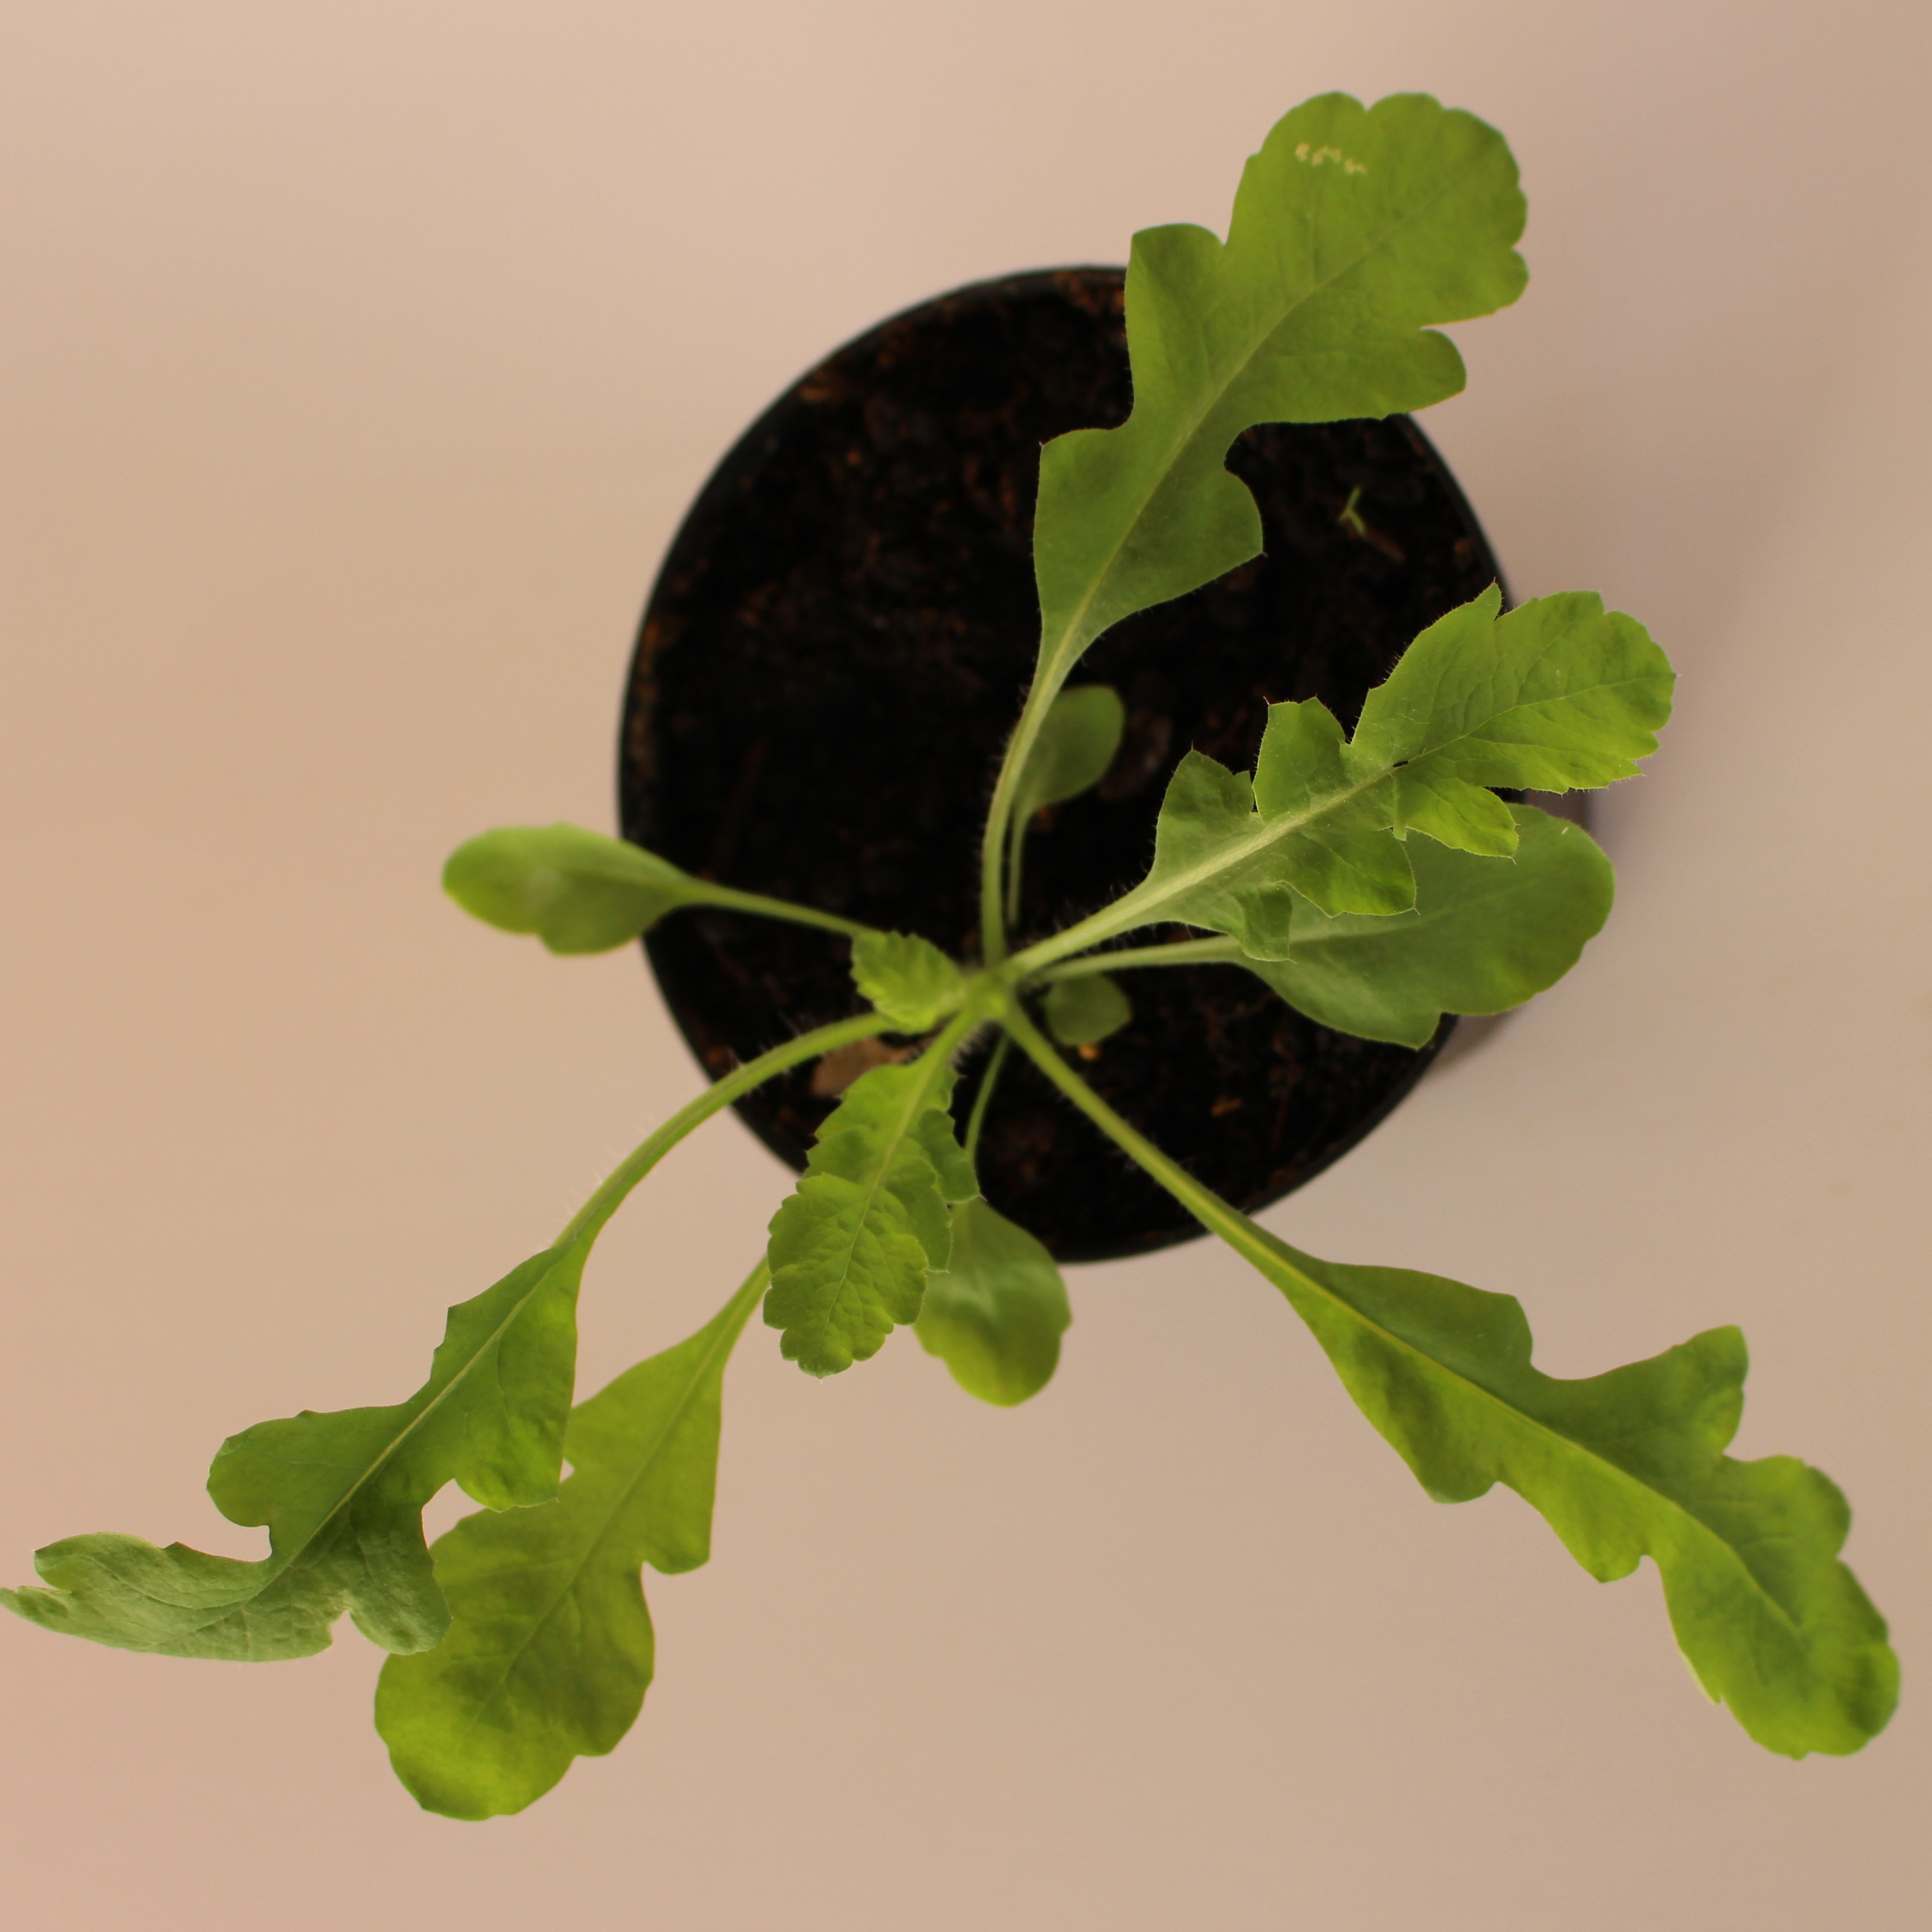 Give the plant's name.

Papaver rhoeas
